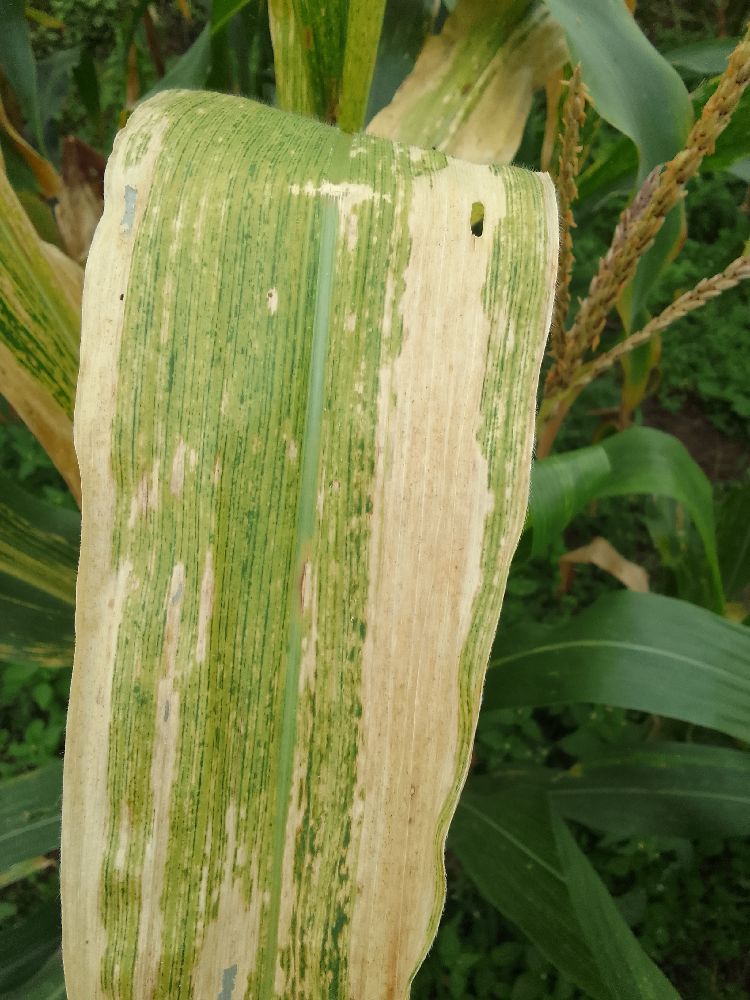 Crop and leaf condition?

maize, maize lethal necrosis
